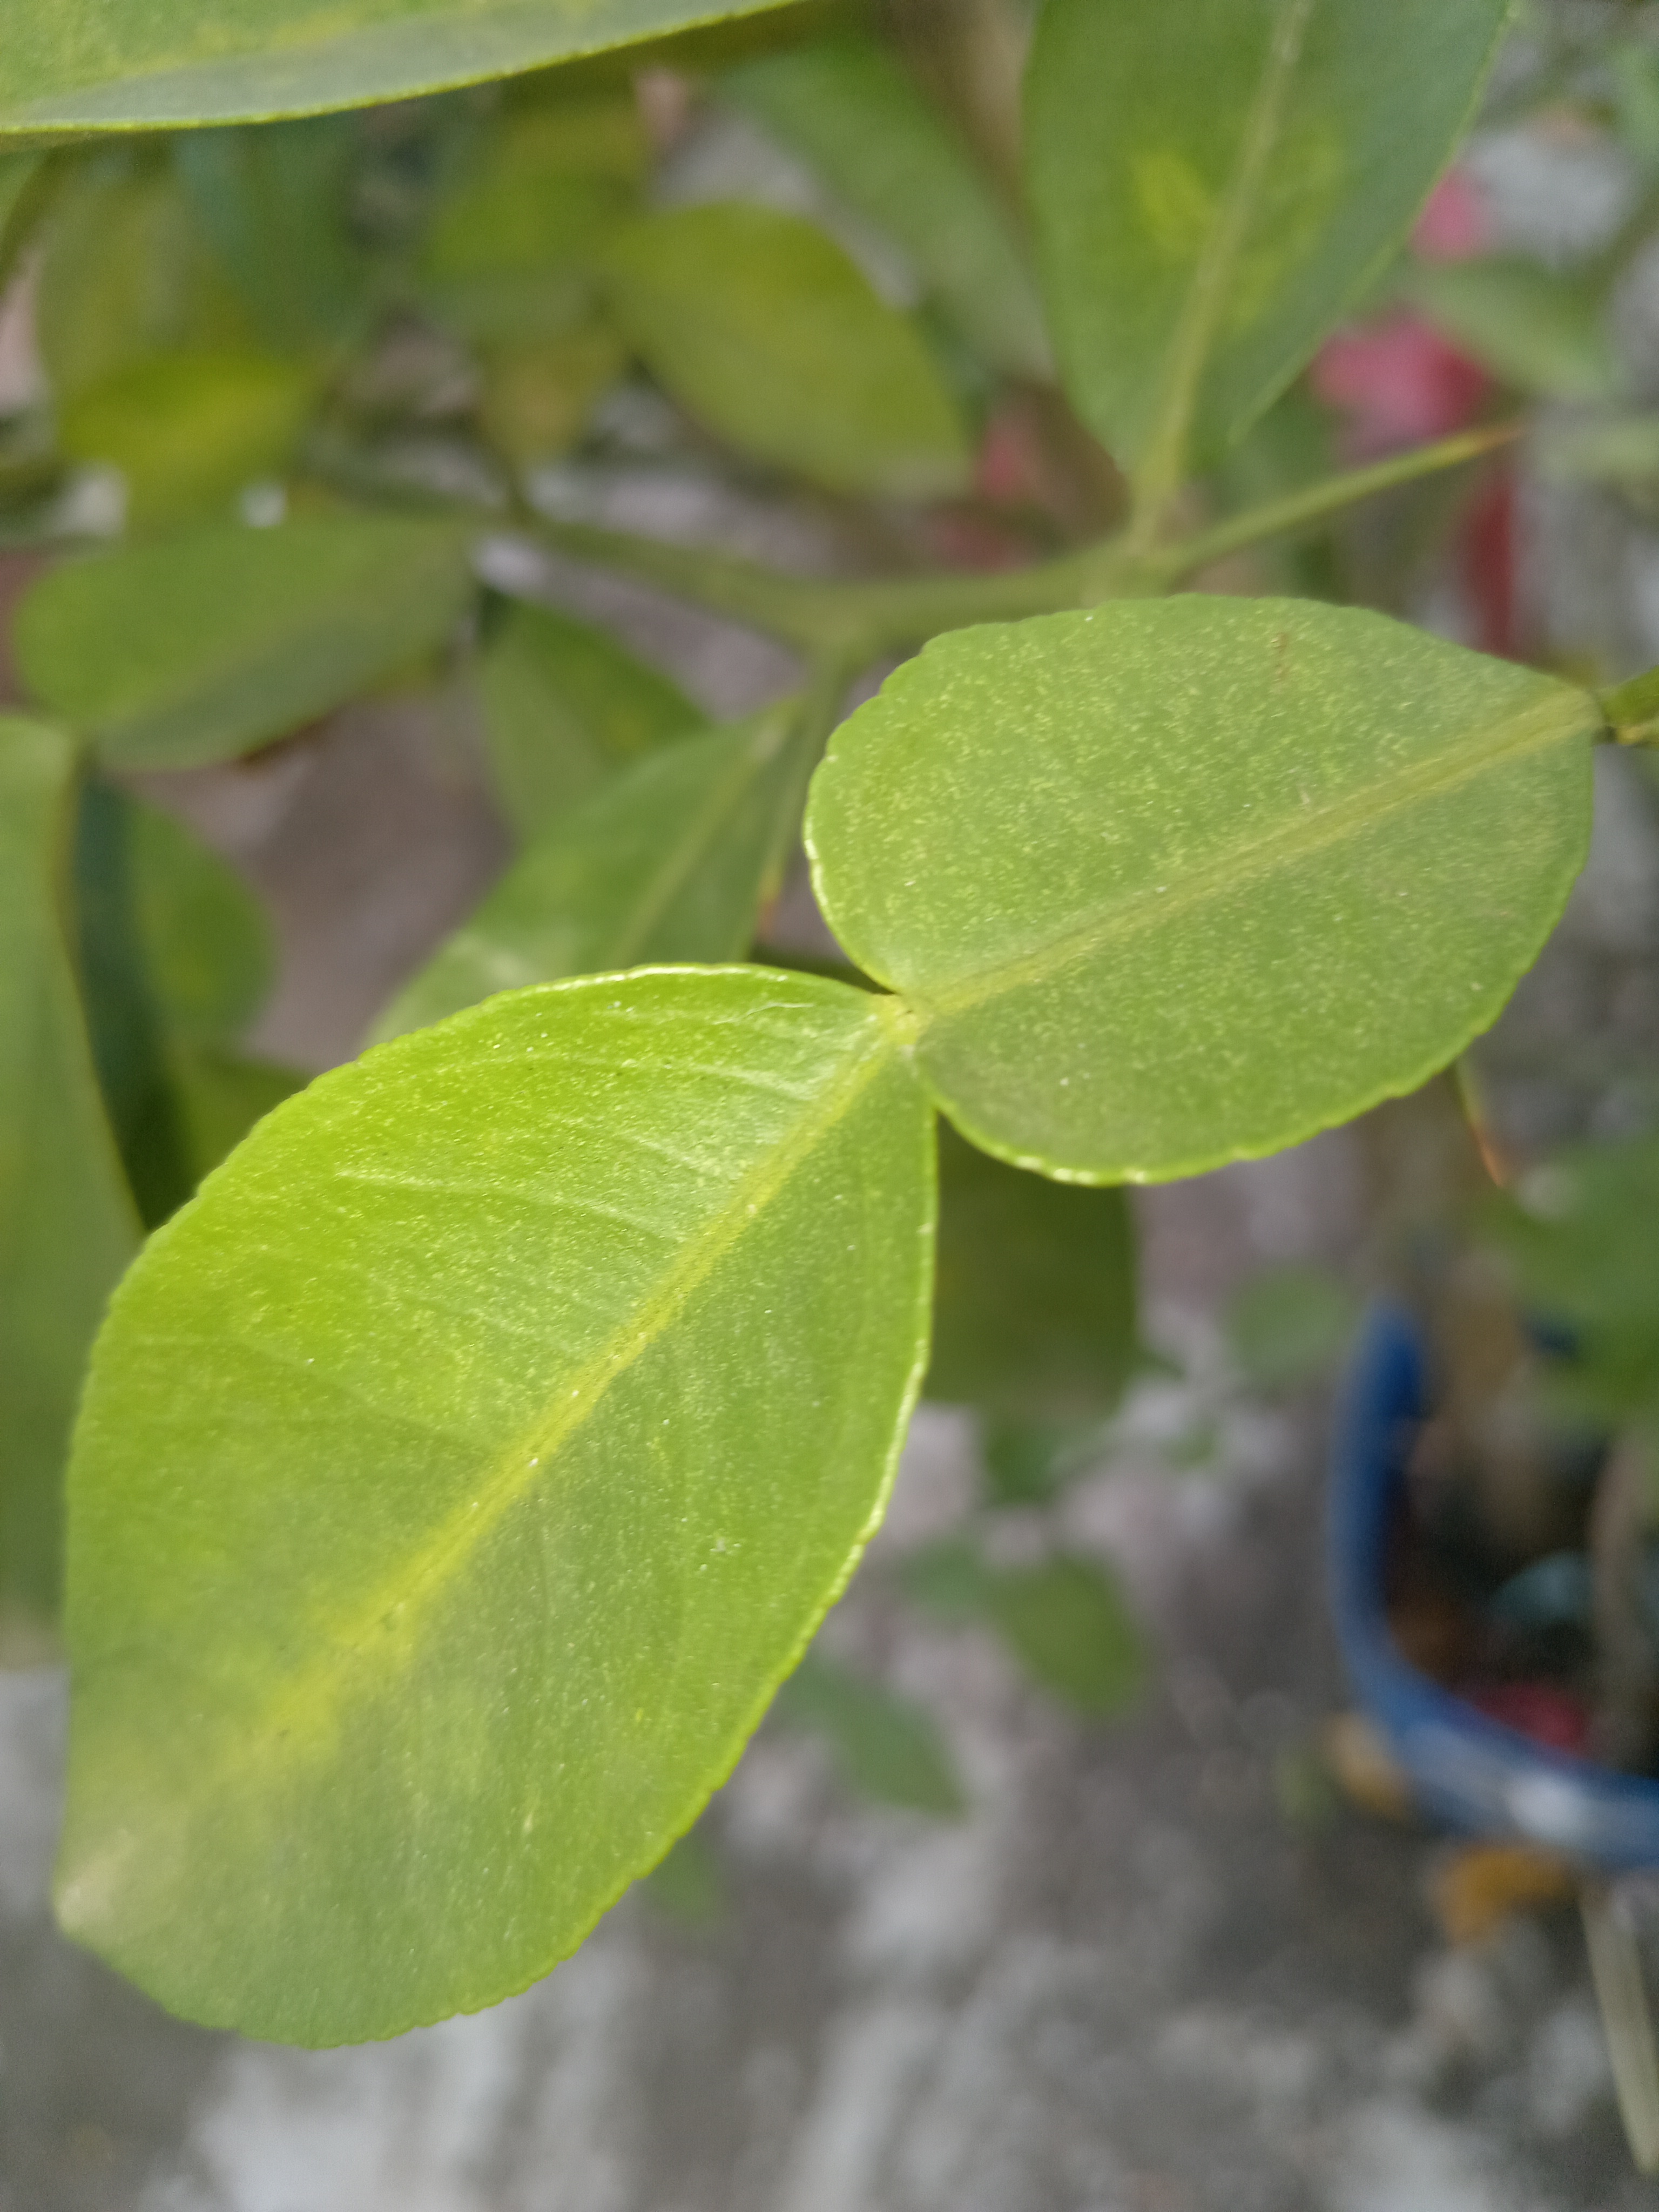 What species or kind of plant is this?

lemon
